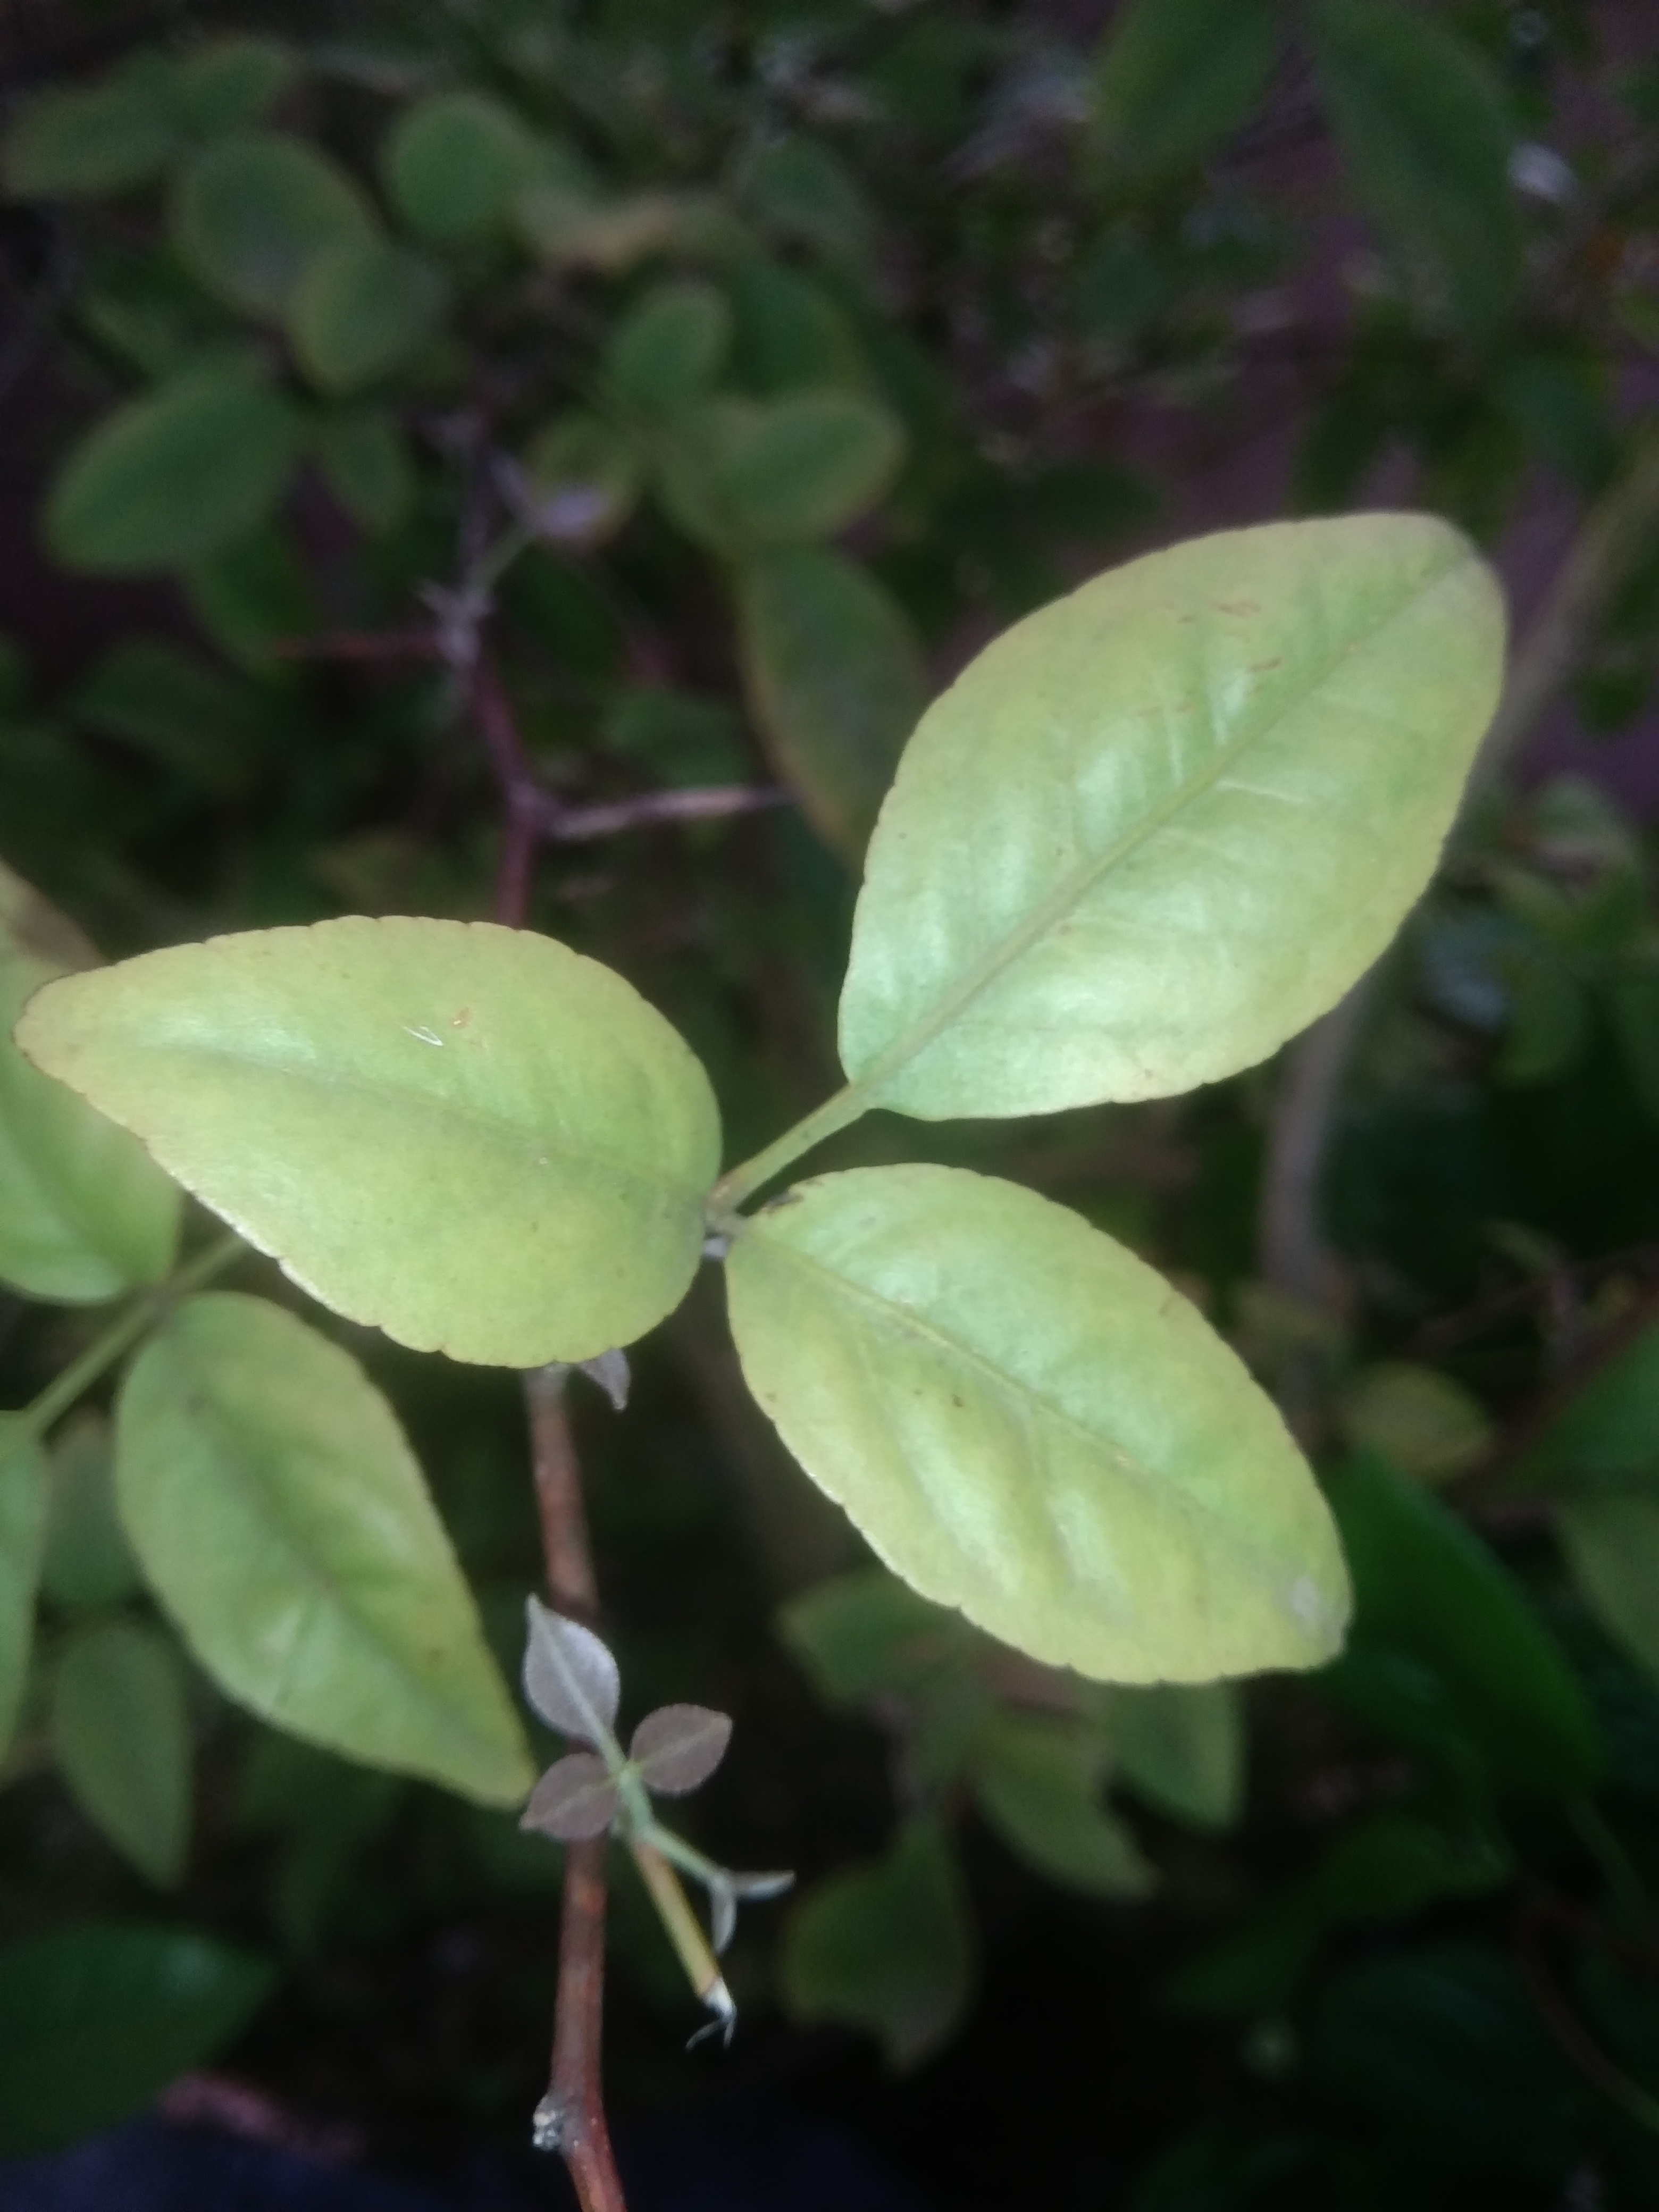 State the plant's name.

wood apple
